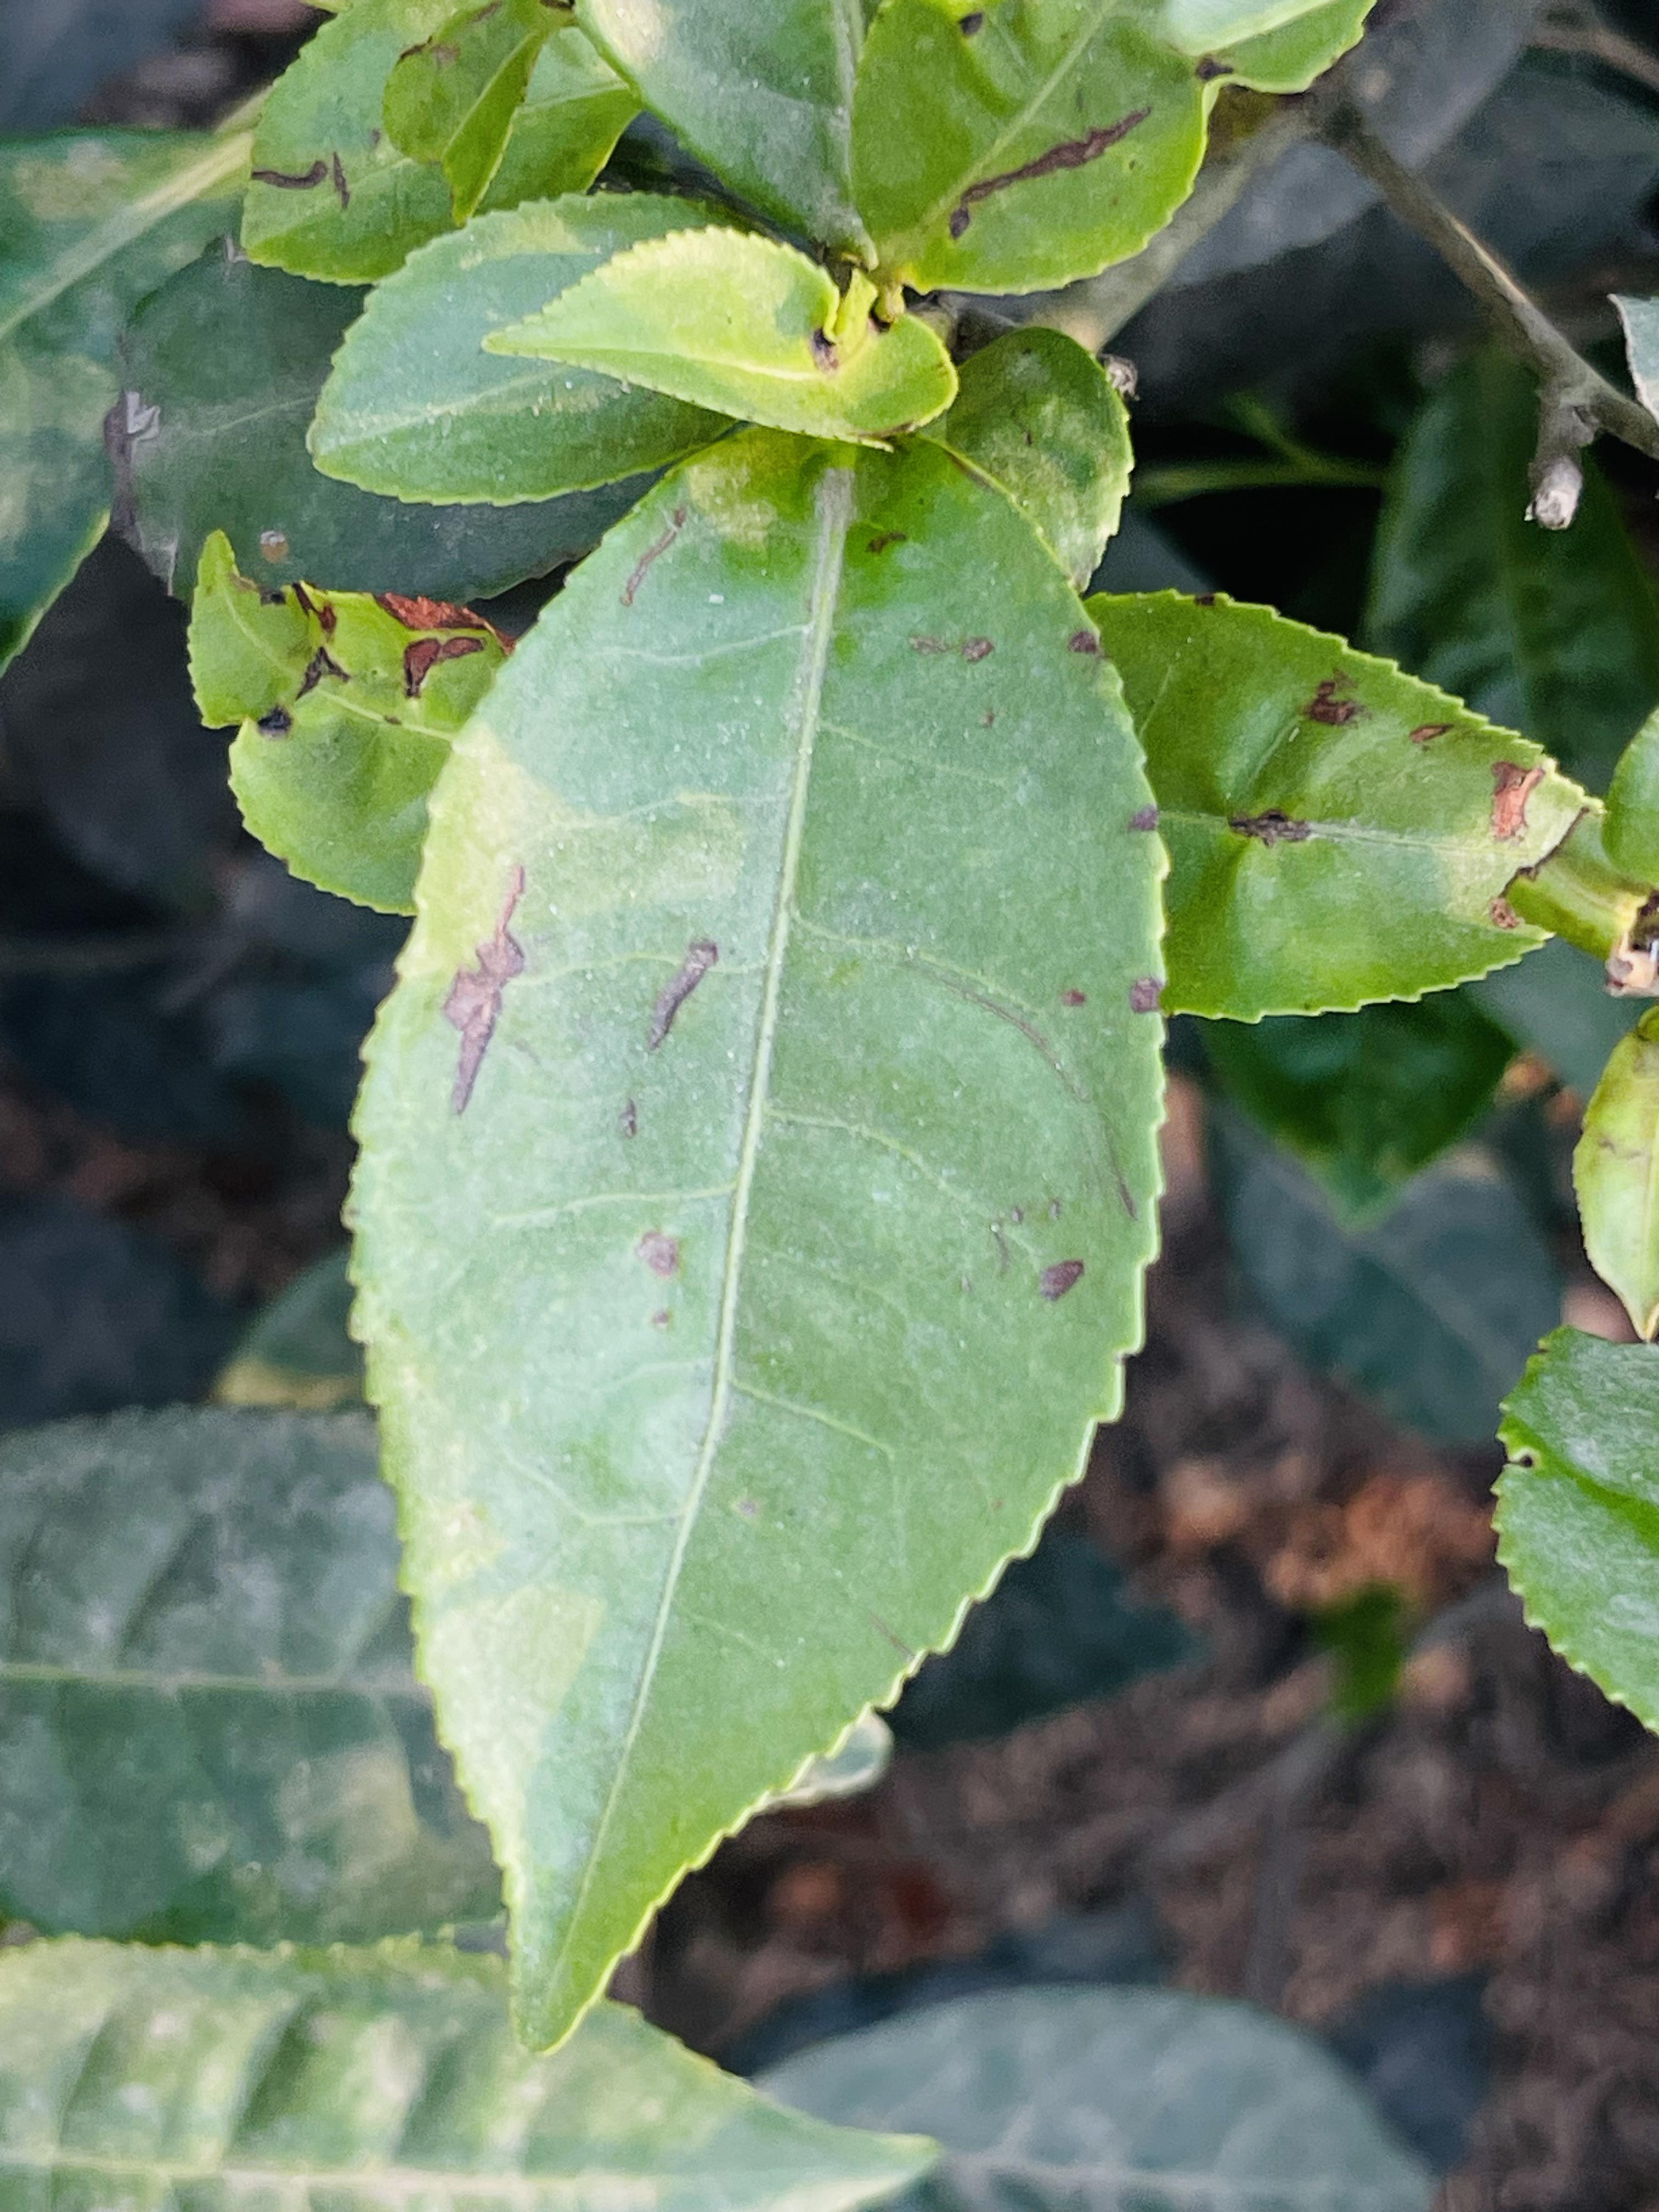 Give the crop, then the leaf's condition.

tea, red rust
